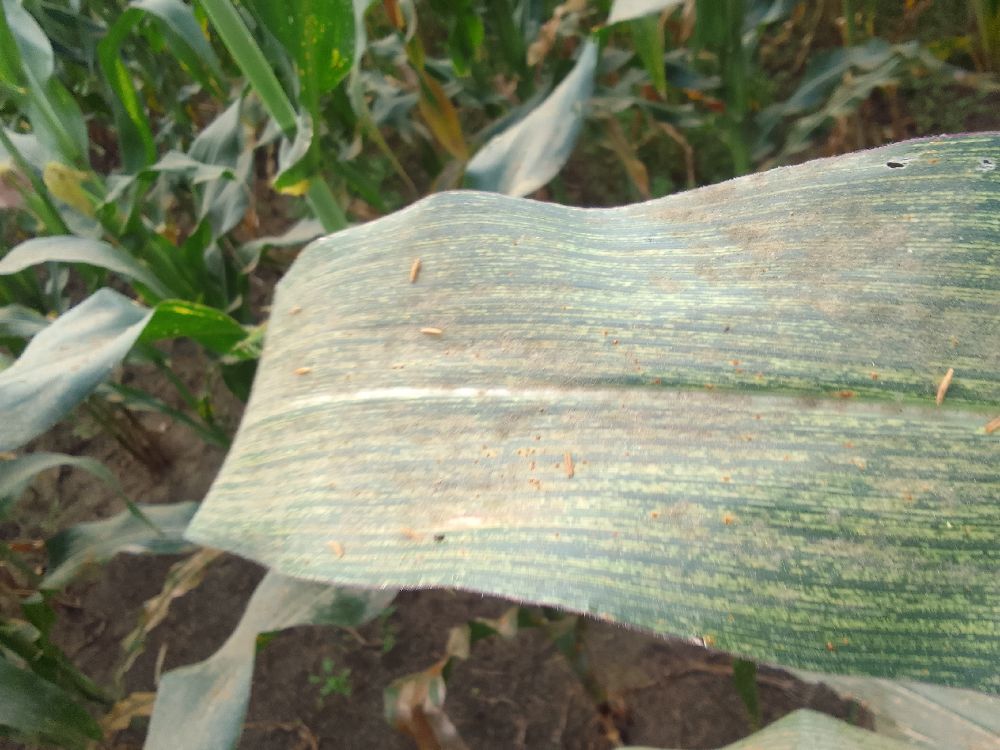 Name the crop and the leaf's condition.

maize, maize streak virus
